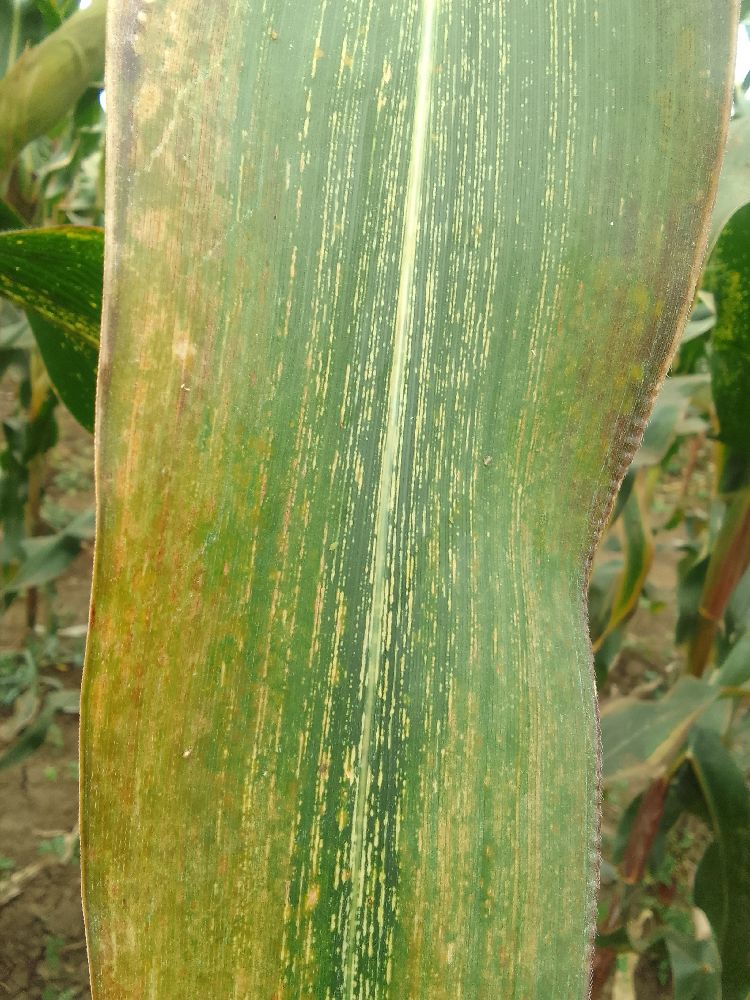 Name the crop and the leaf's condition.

maize, maize streak virus
